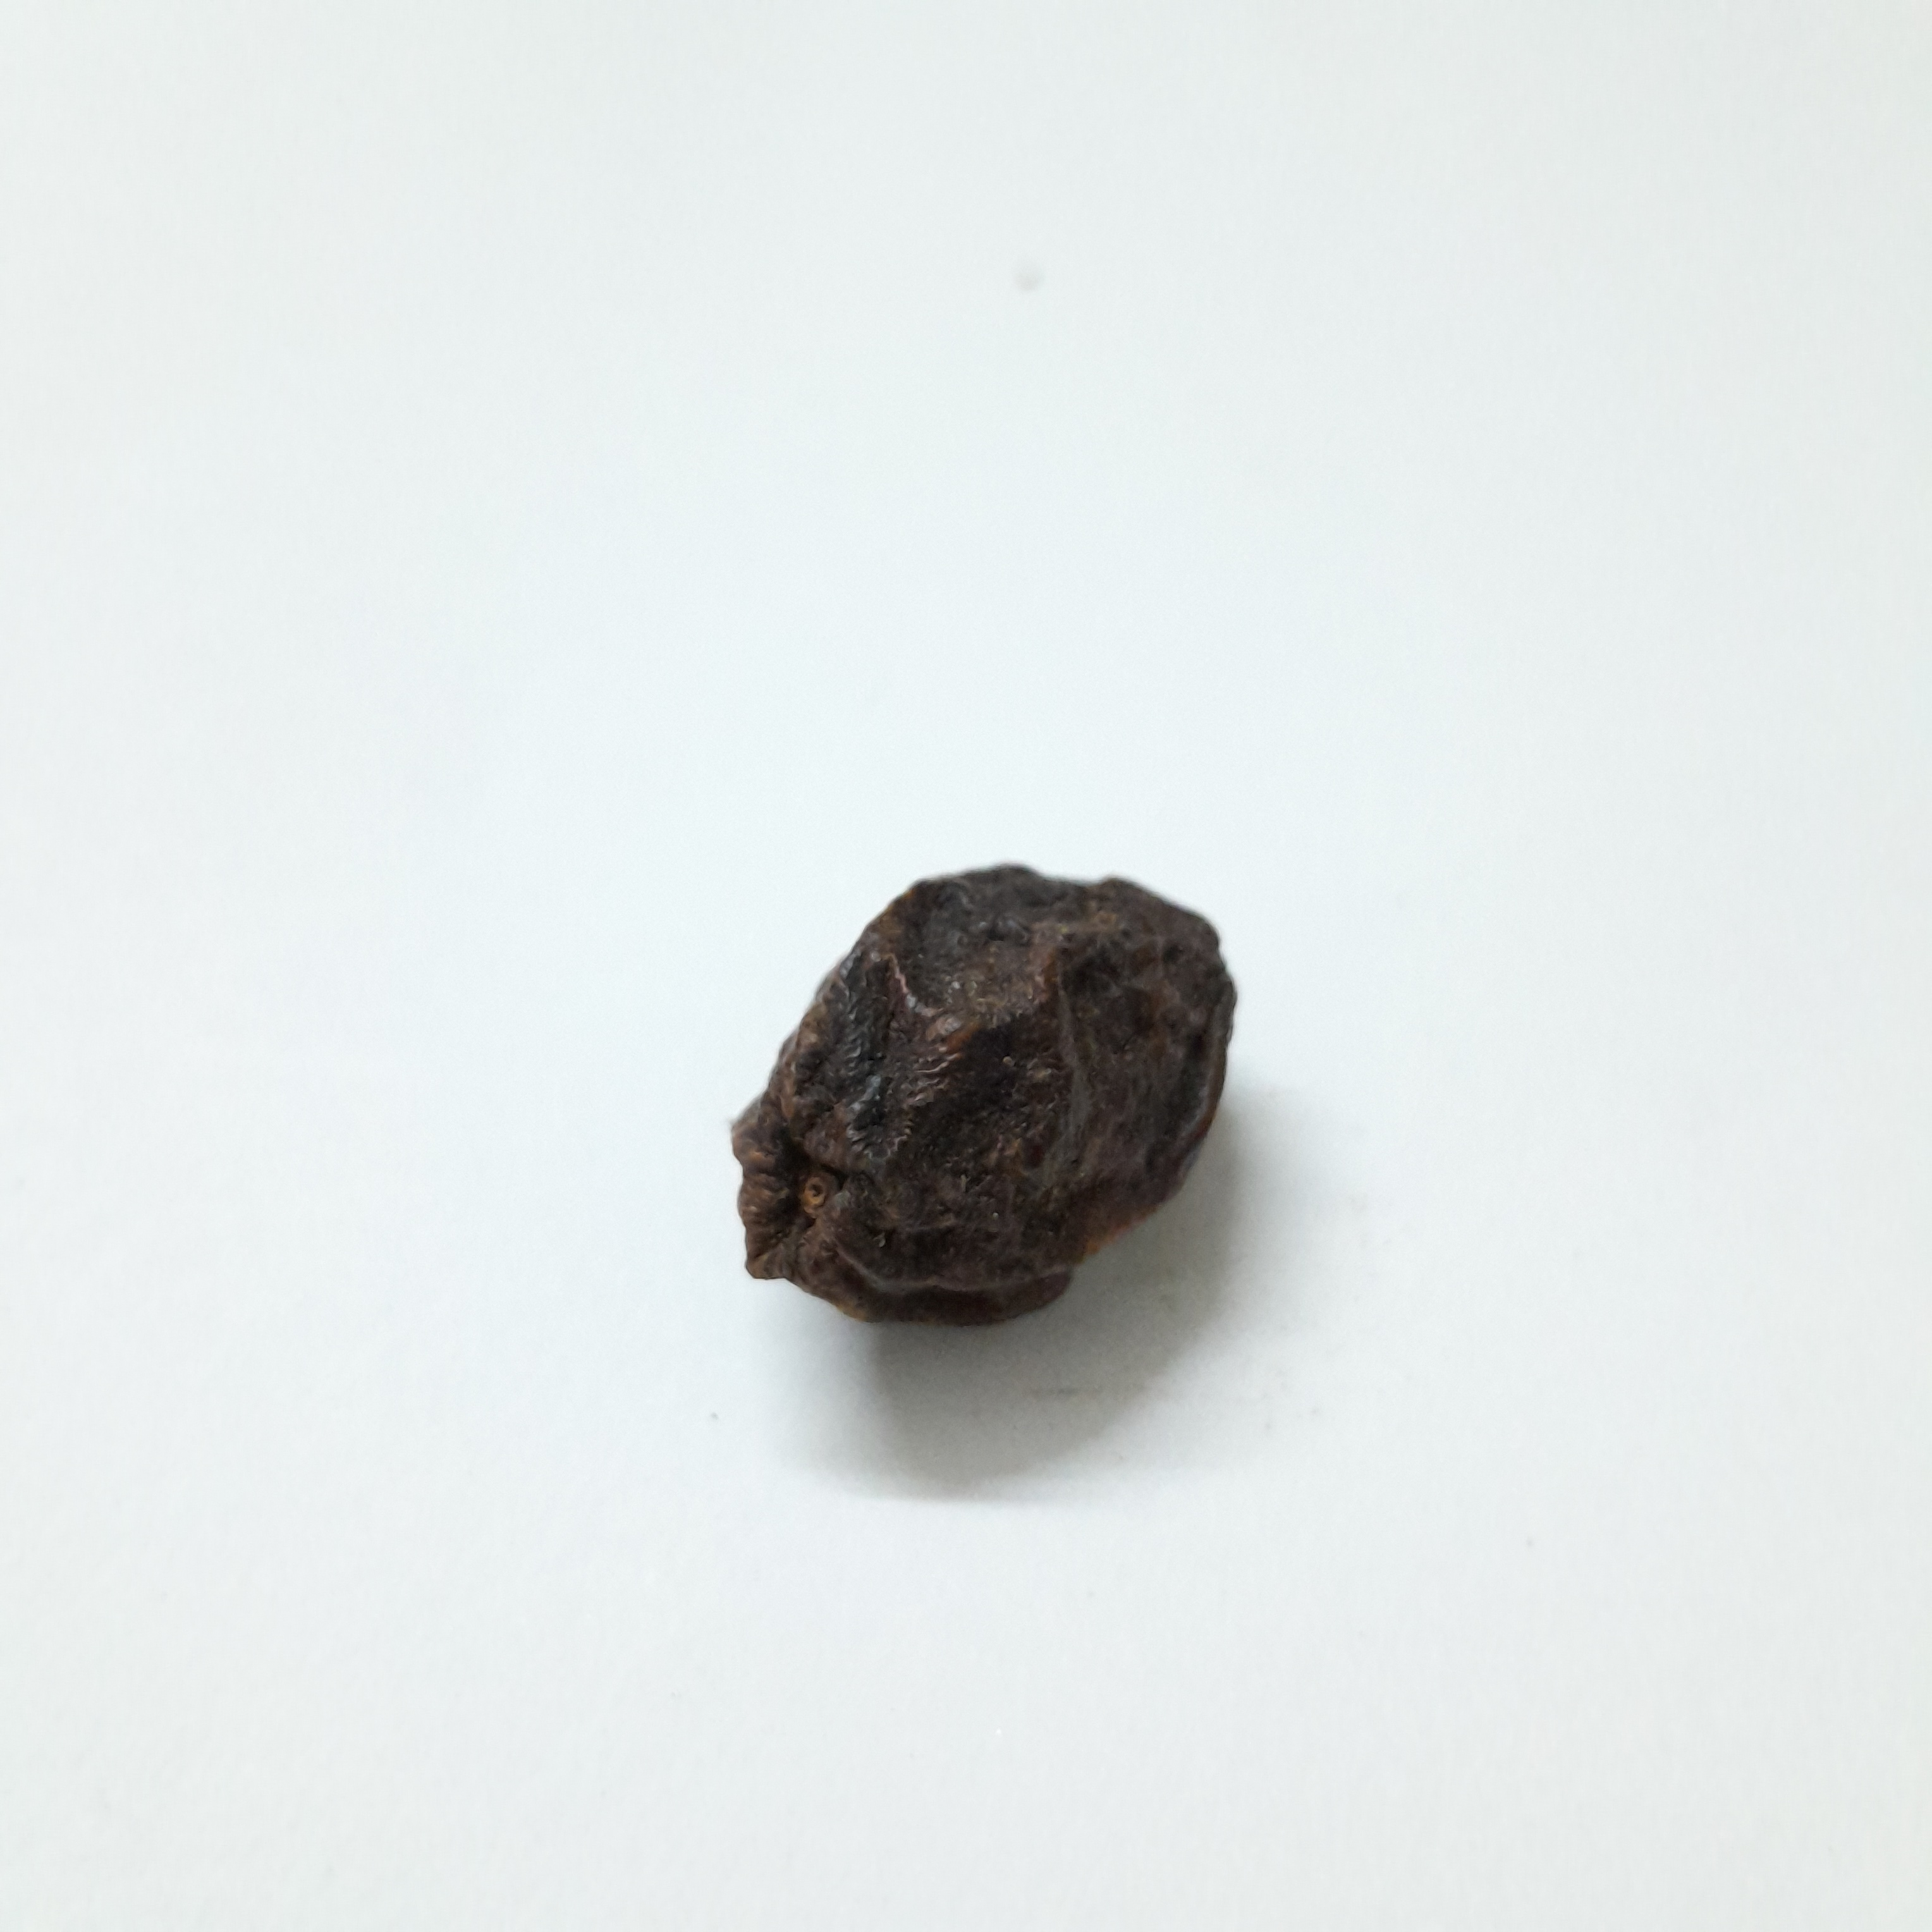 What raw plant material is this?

kadukharik
